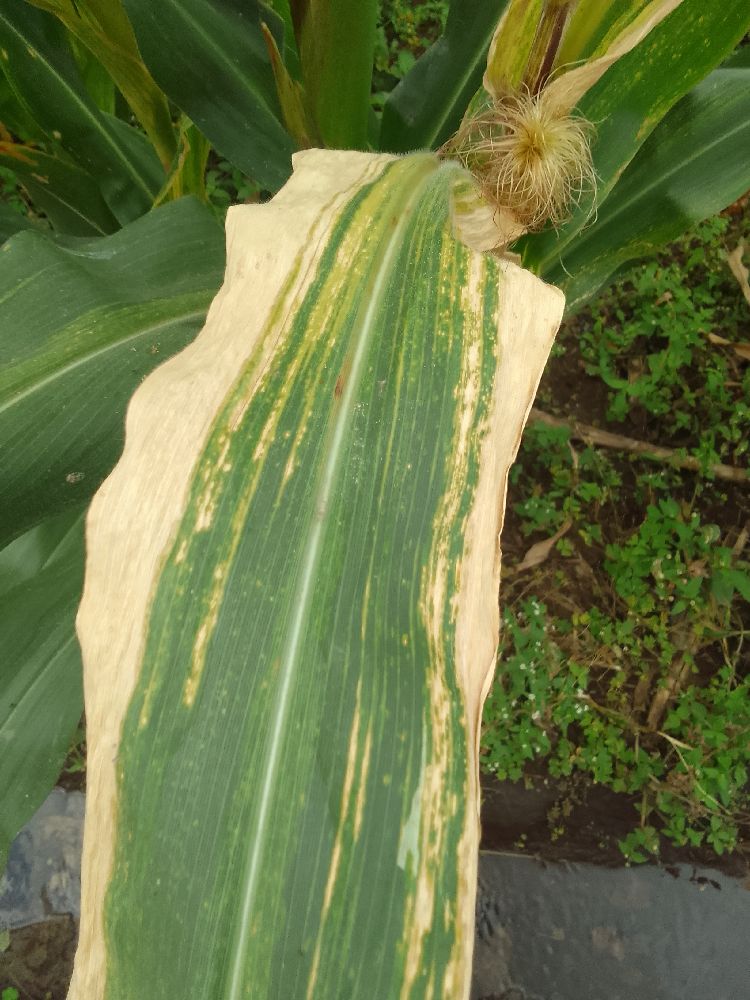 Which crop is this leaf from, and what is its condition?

maize, maize lethal necrosis
